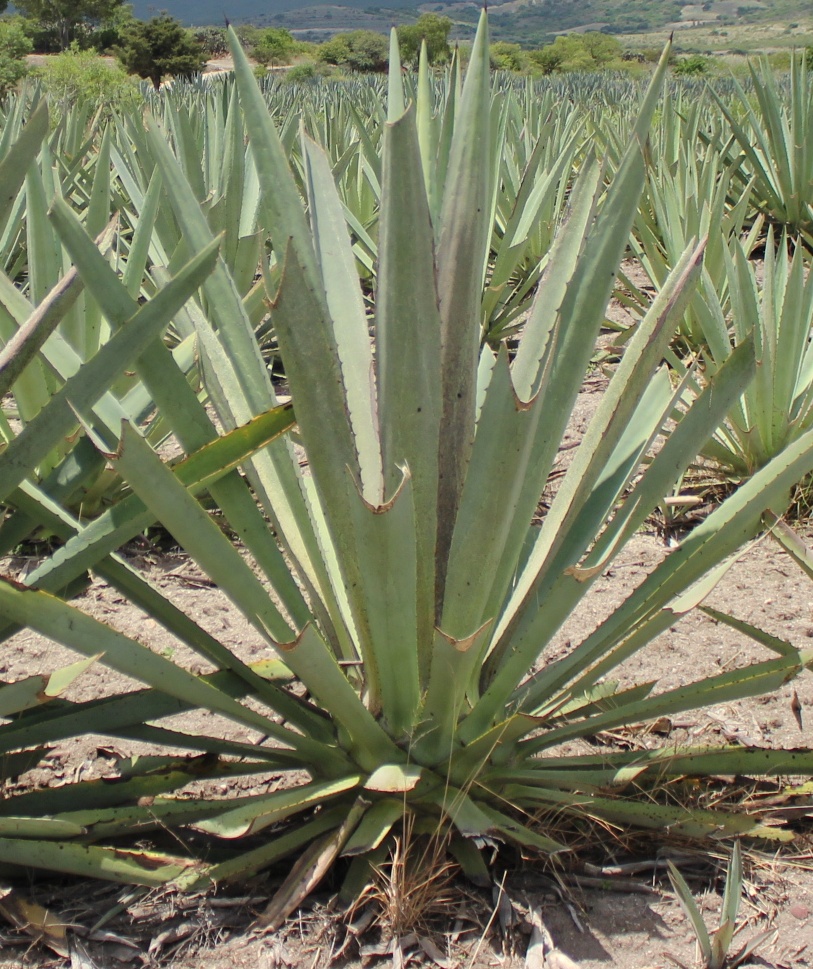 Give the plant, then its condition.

agave, spotted
